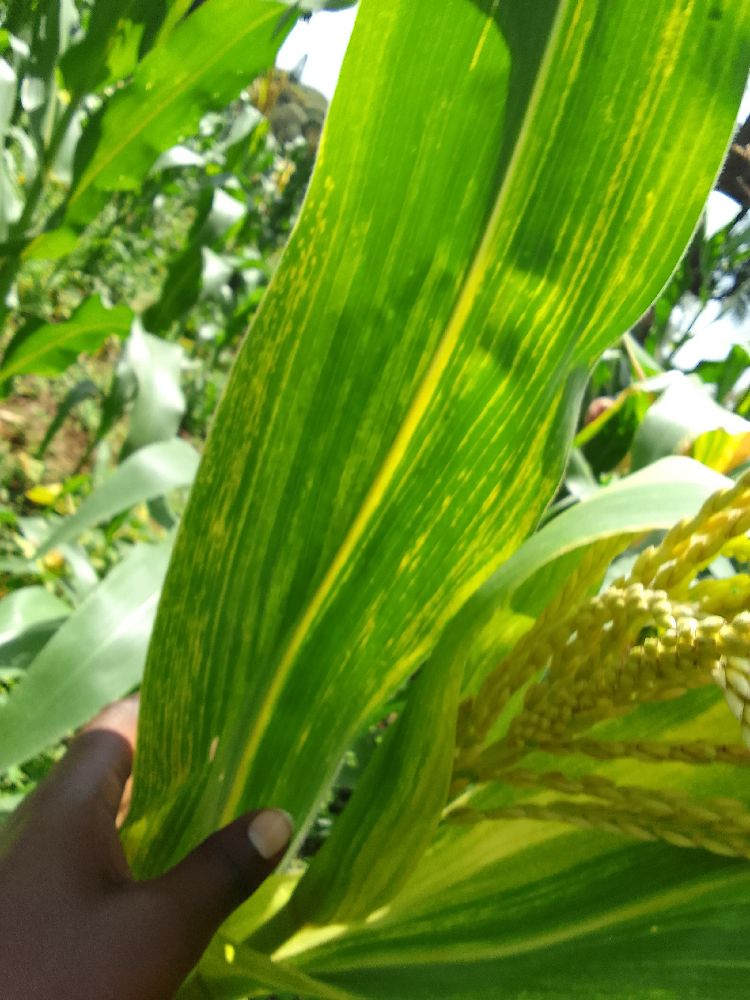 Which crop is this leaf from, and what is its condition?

maize, maize lethal necrosis
